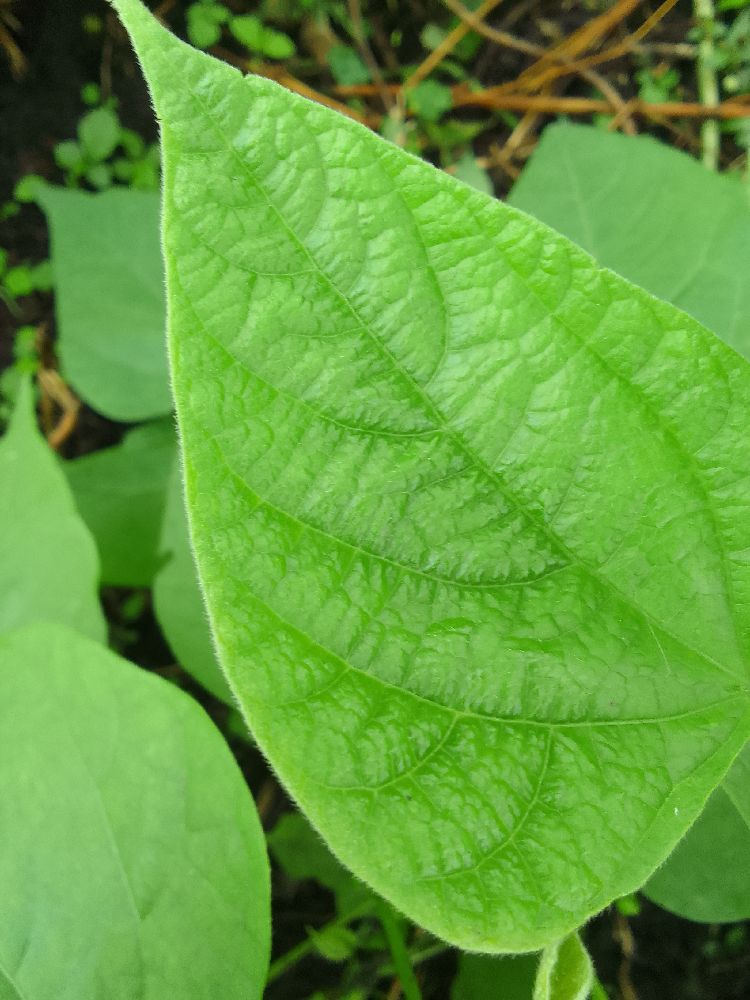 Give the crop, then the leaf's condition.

common bean, healthy
